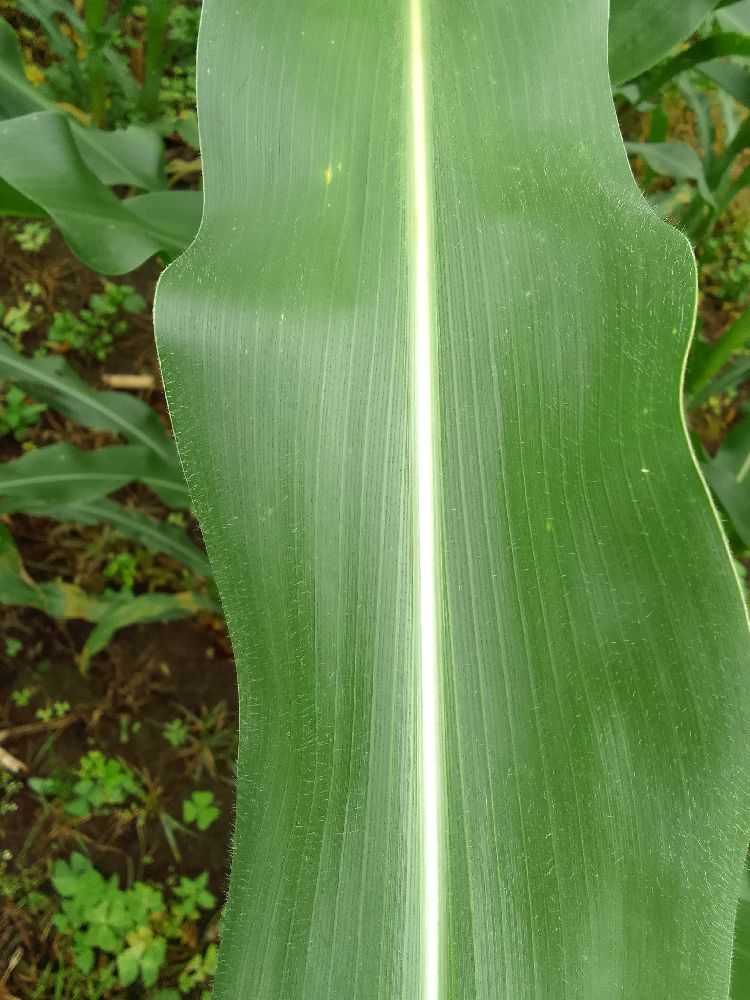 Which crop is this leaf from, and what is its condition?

maize, healthy
